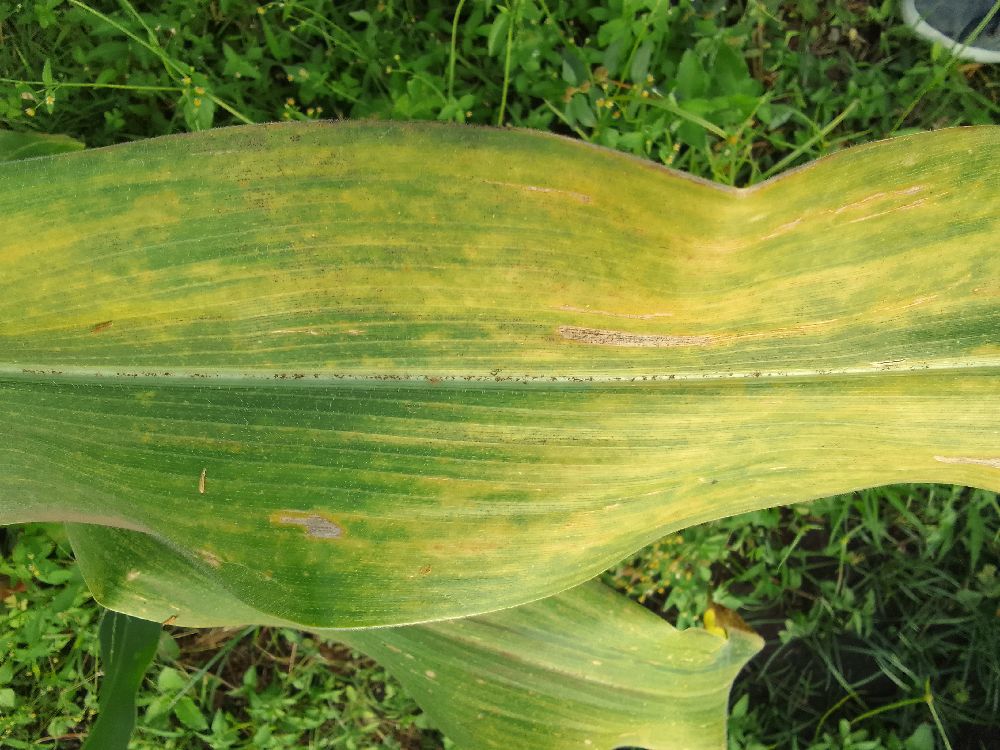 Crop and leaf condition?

maize, maize lethal necrosis
